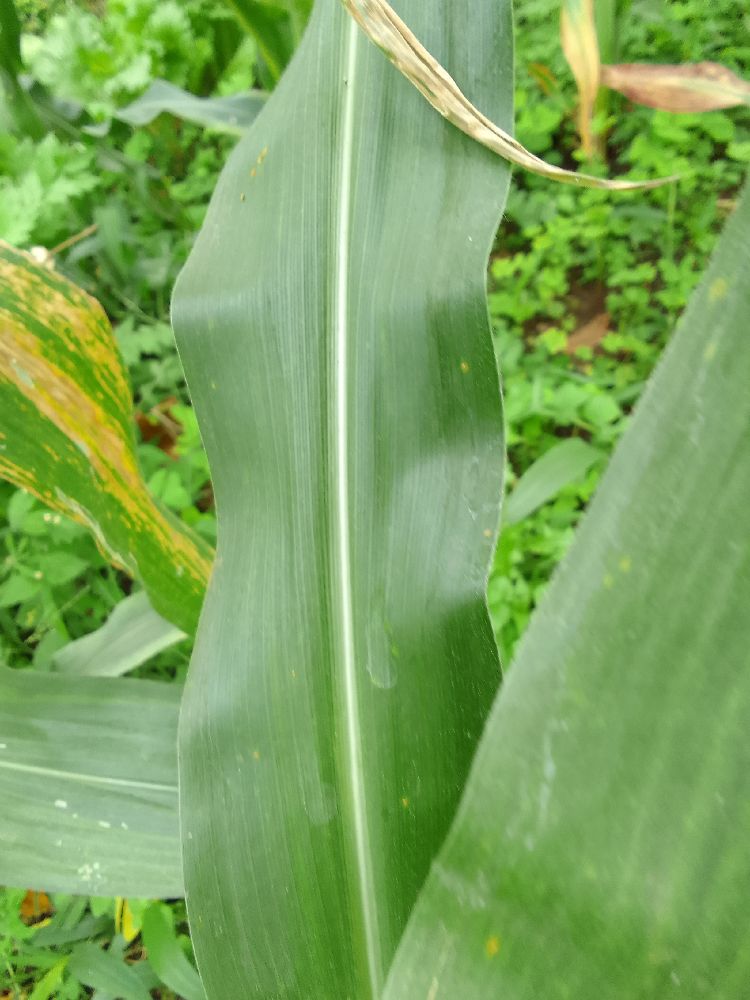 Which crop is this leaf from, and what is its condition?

maize, healthy
